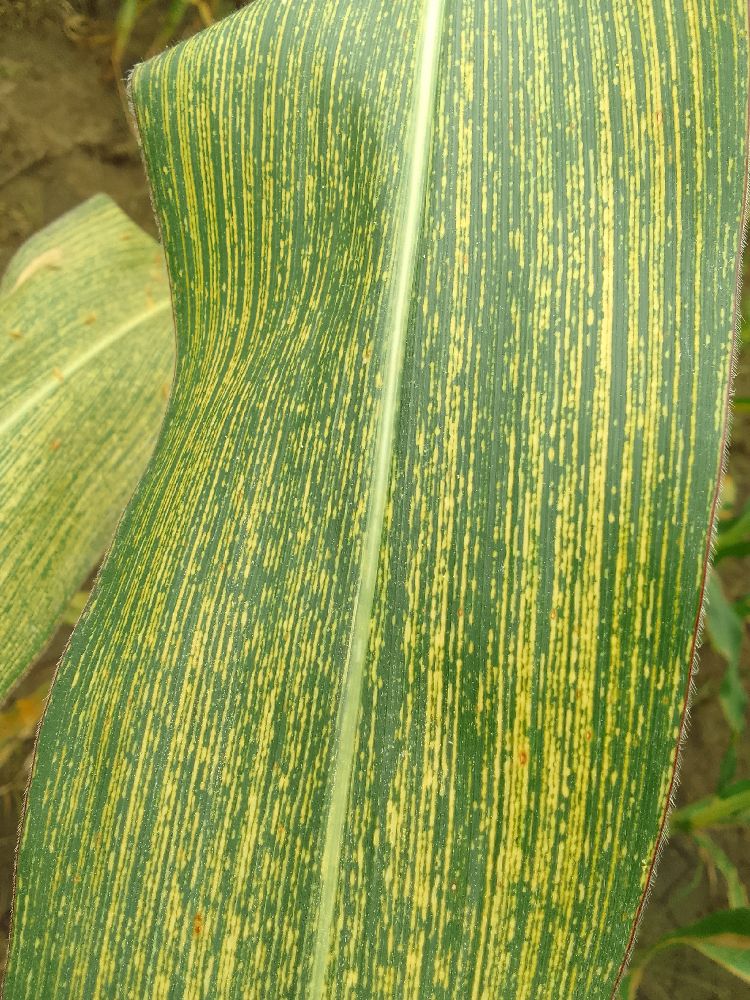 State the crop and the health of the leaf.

maize, maize streak virus
